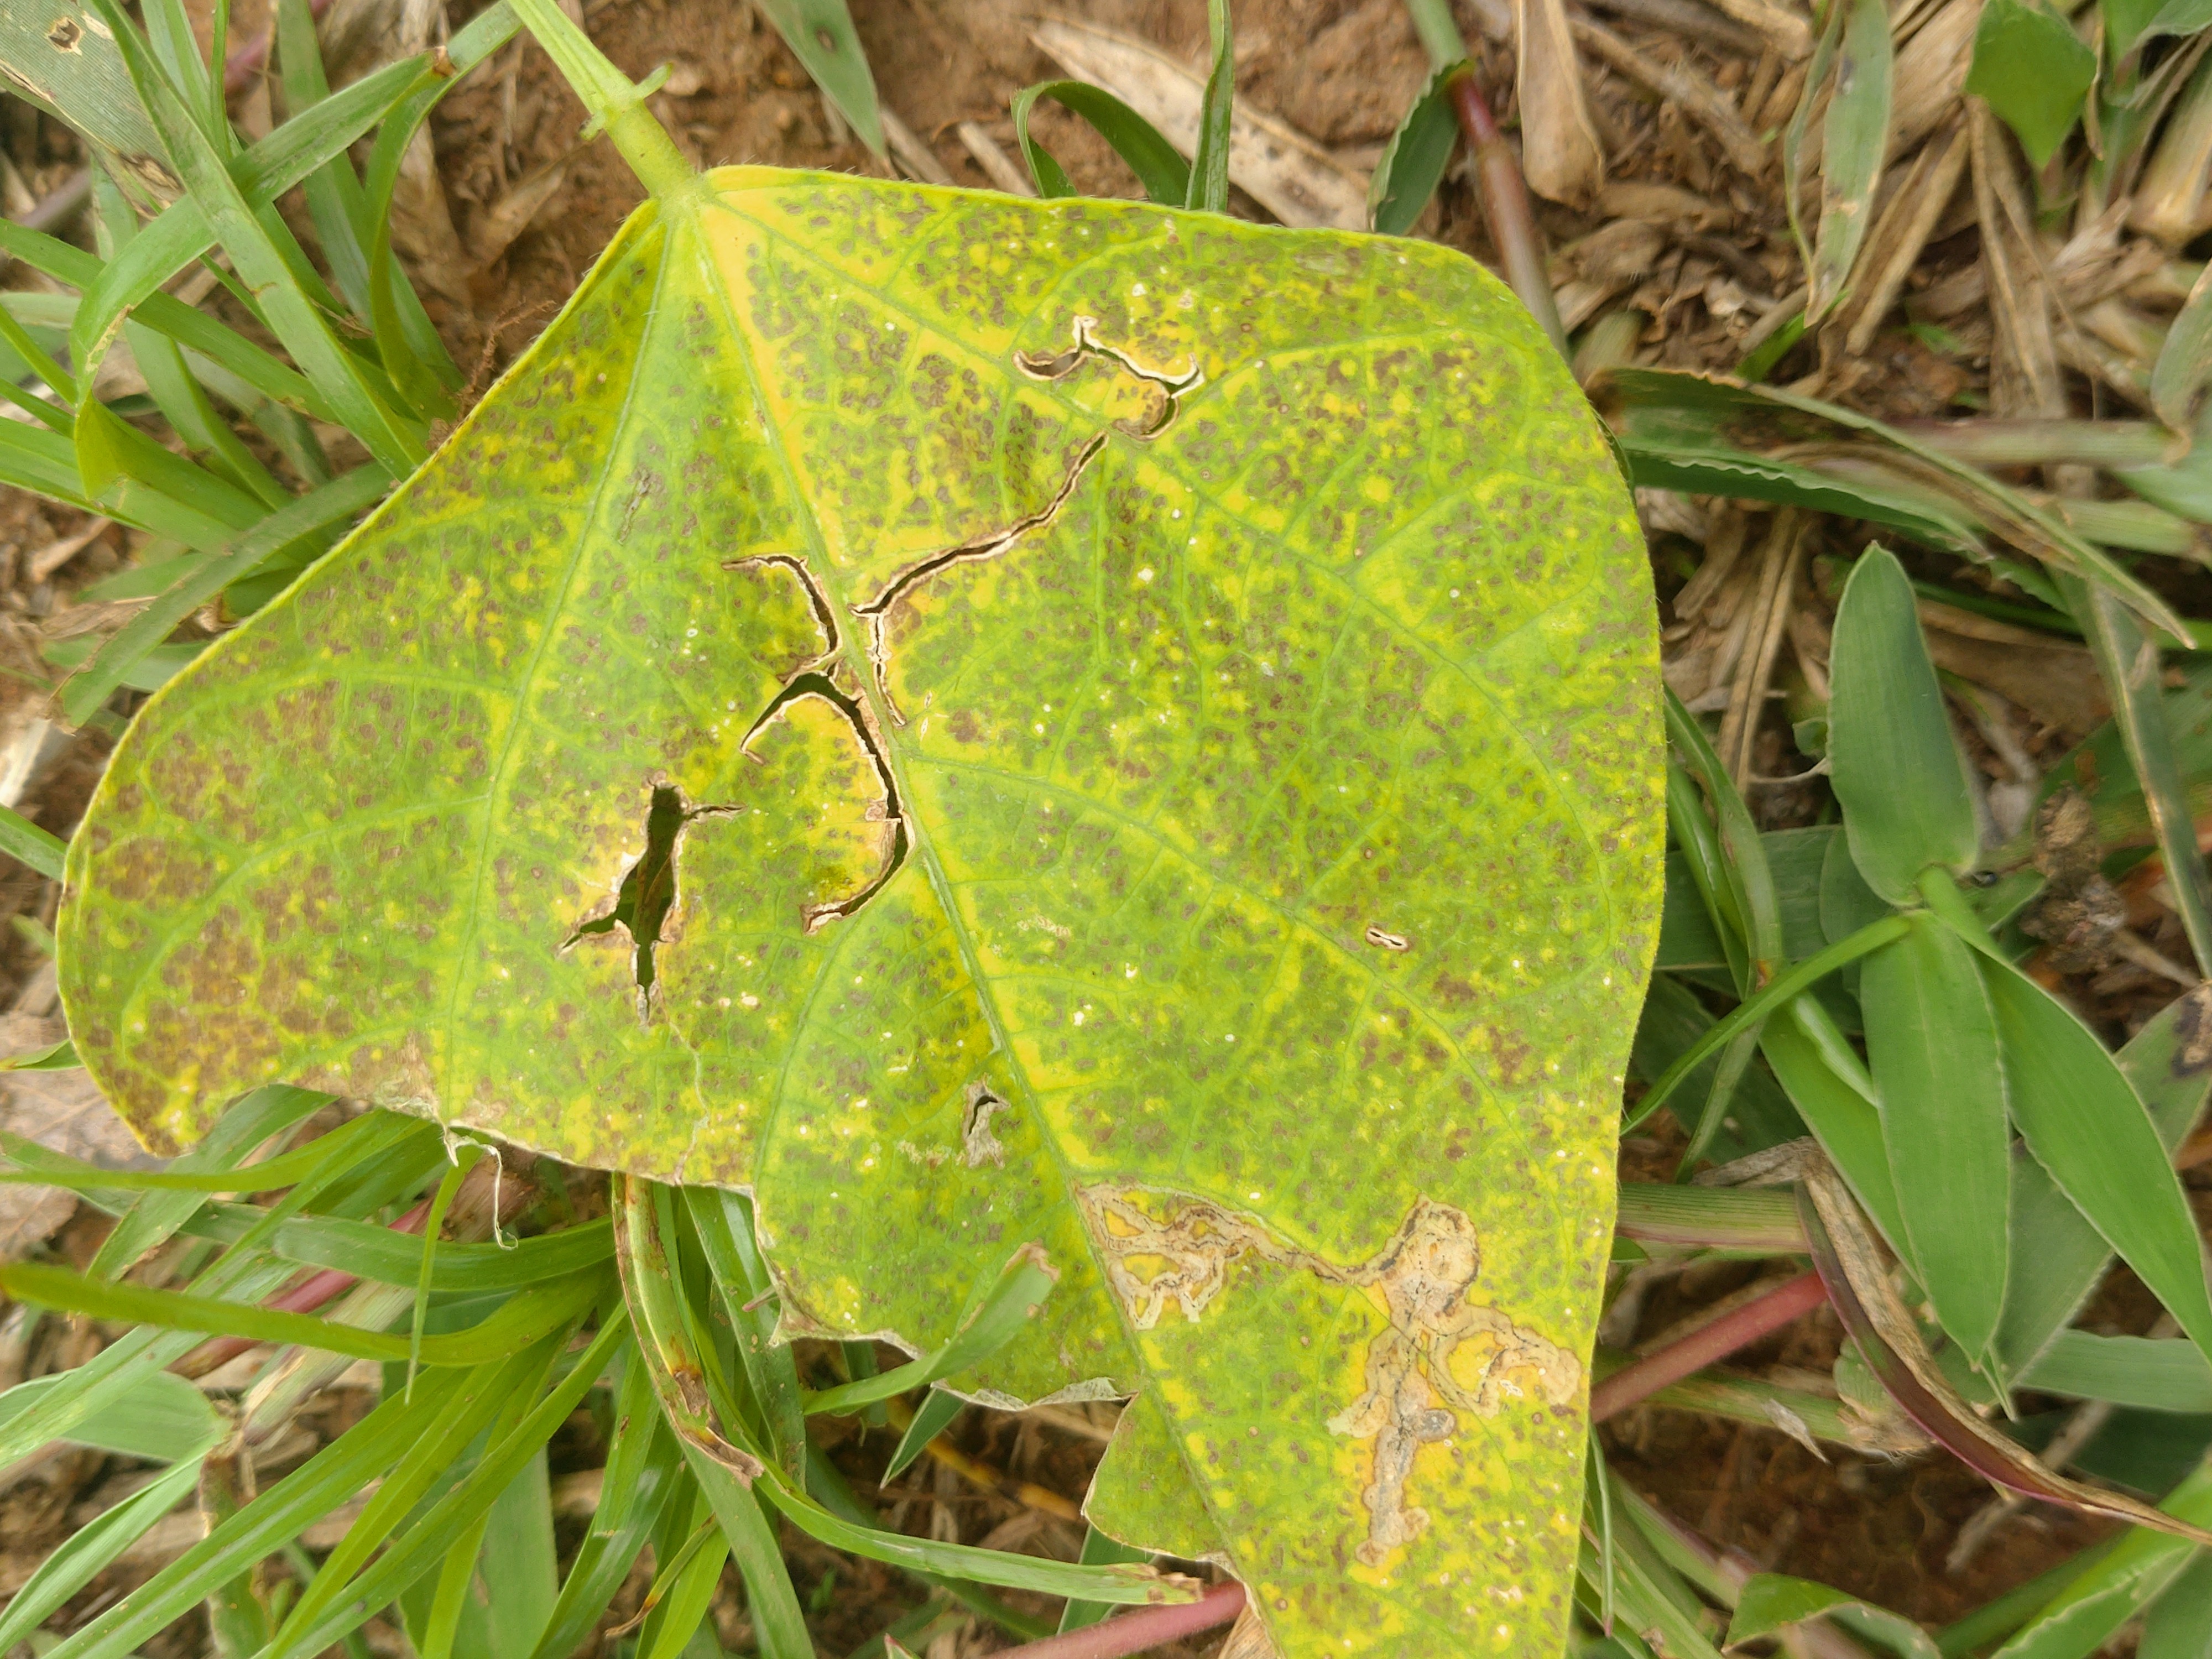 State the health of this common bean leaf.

anthracnose
